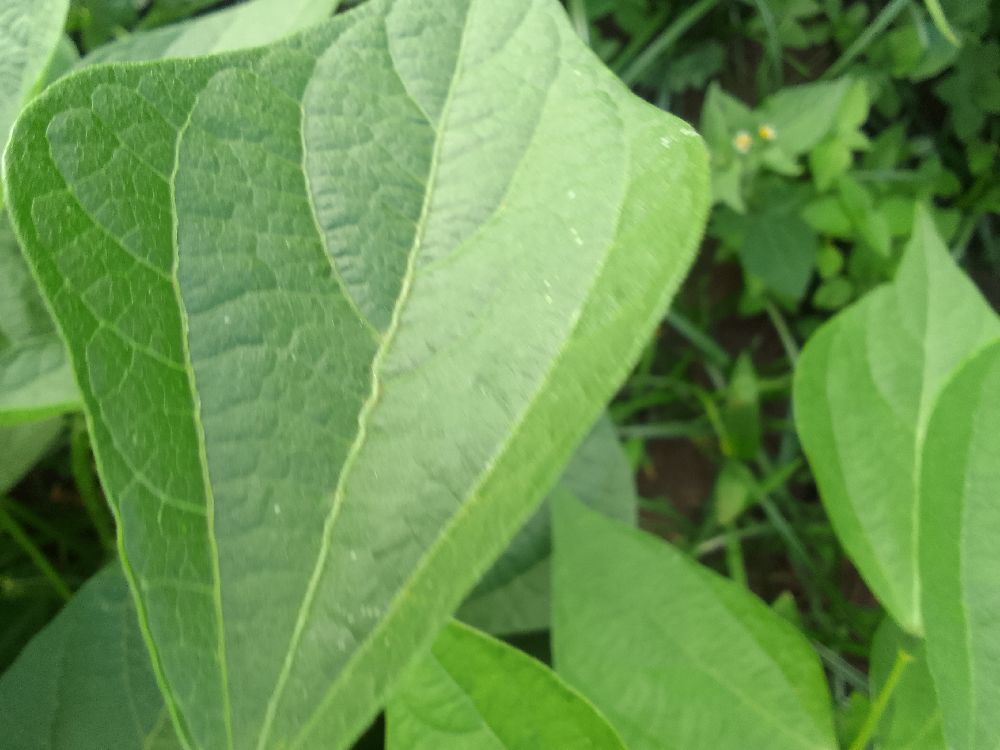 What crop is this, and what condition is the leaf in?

common bean, healthy
